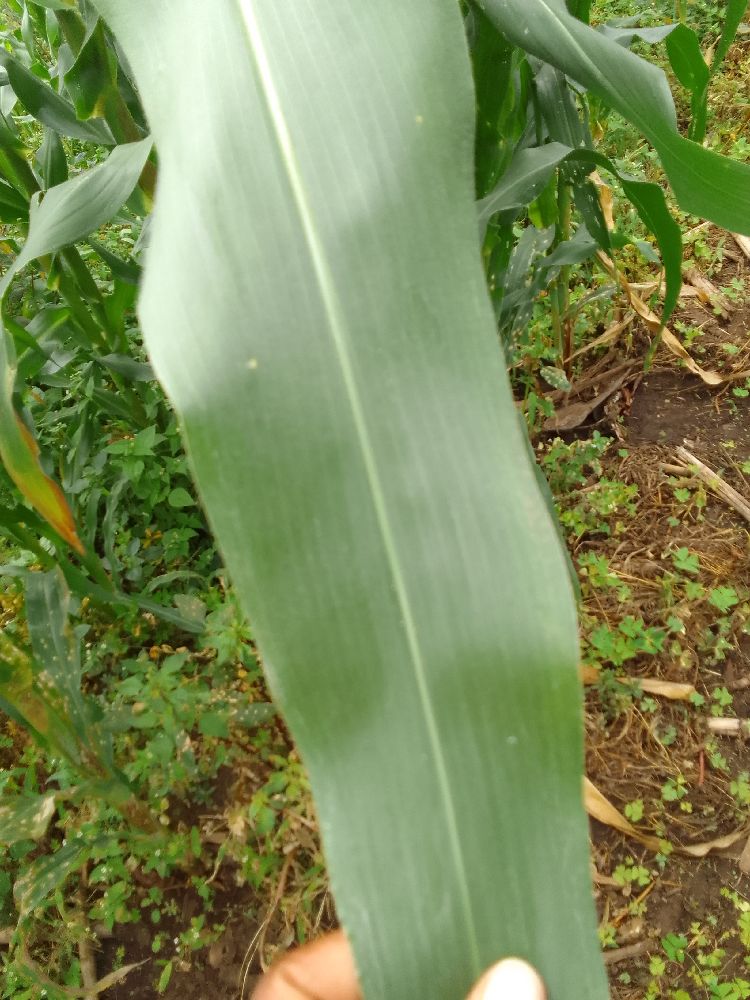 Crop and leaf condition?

maize, healthy
